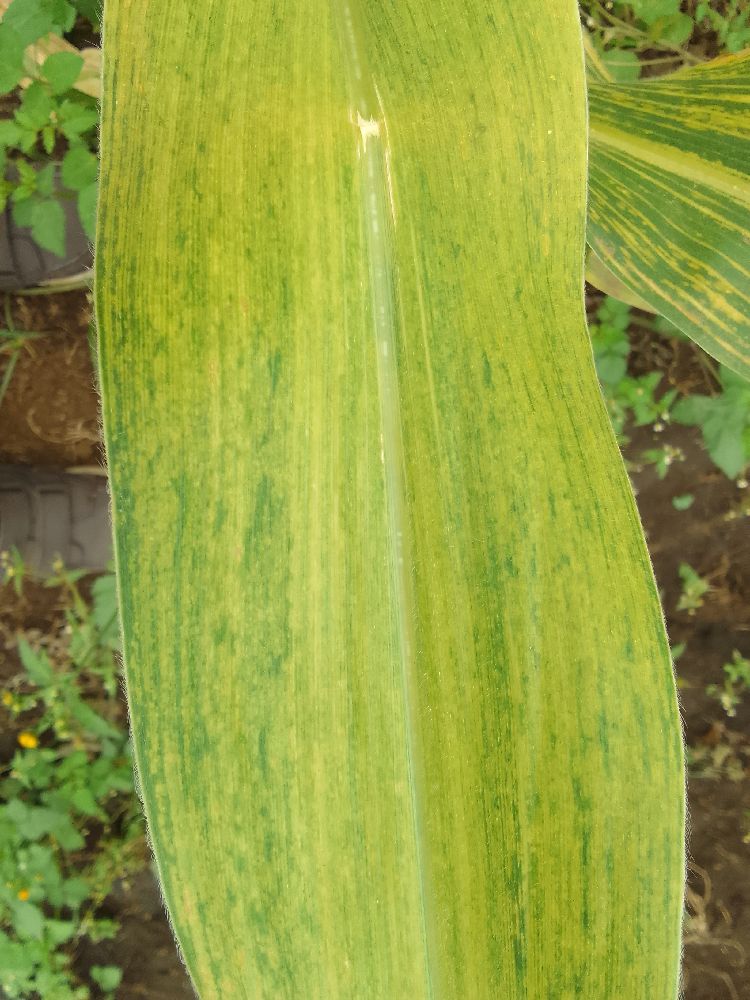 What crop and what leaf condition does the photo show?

maize, maize lethal necrosis
